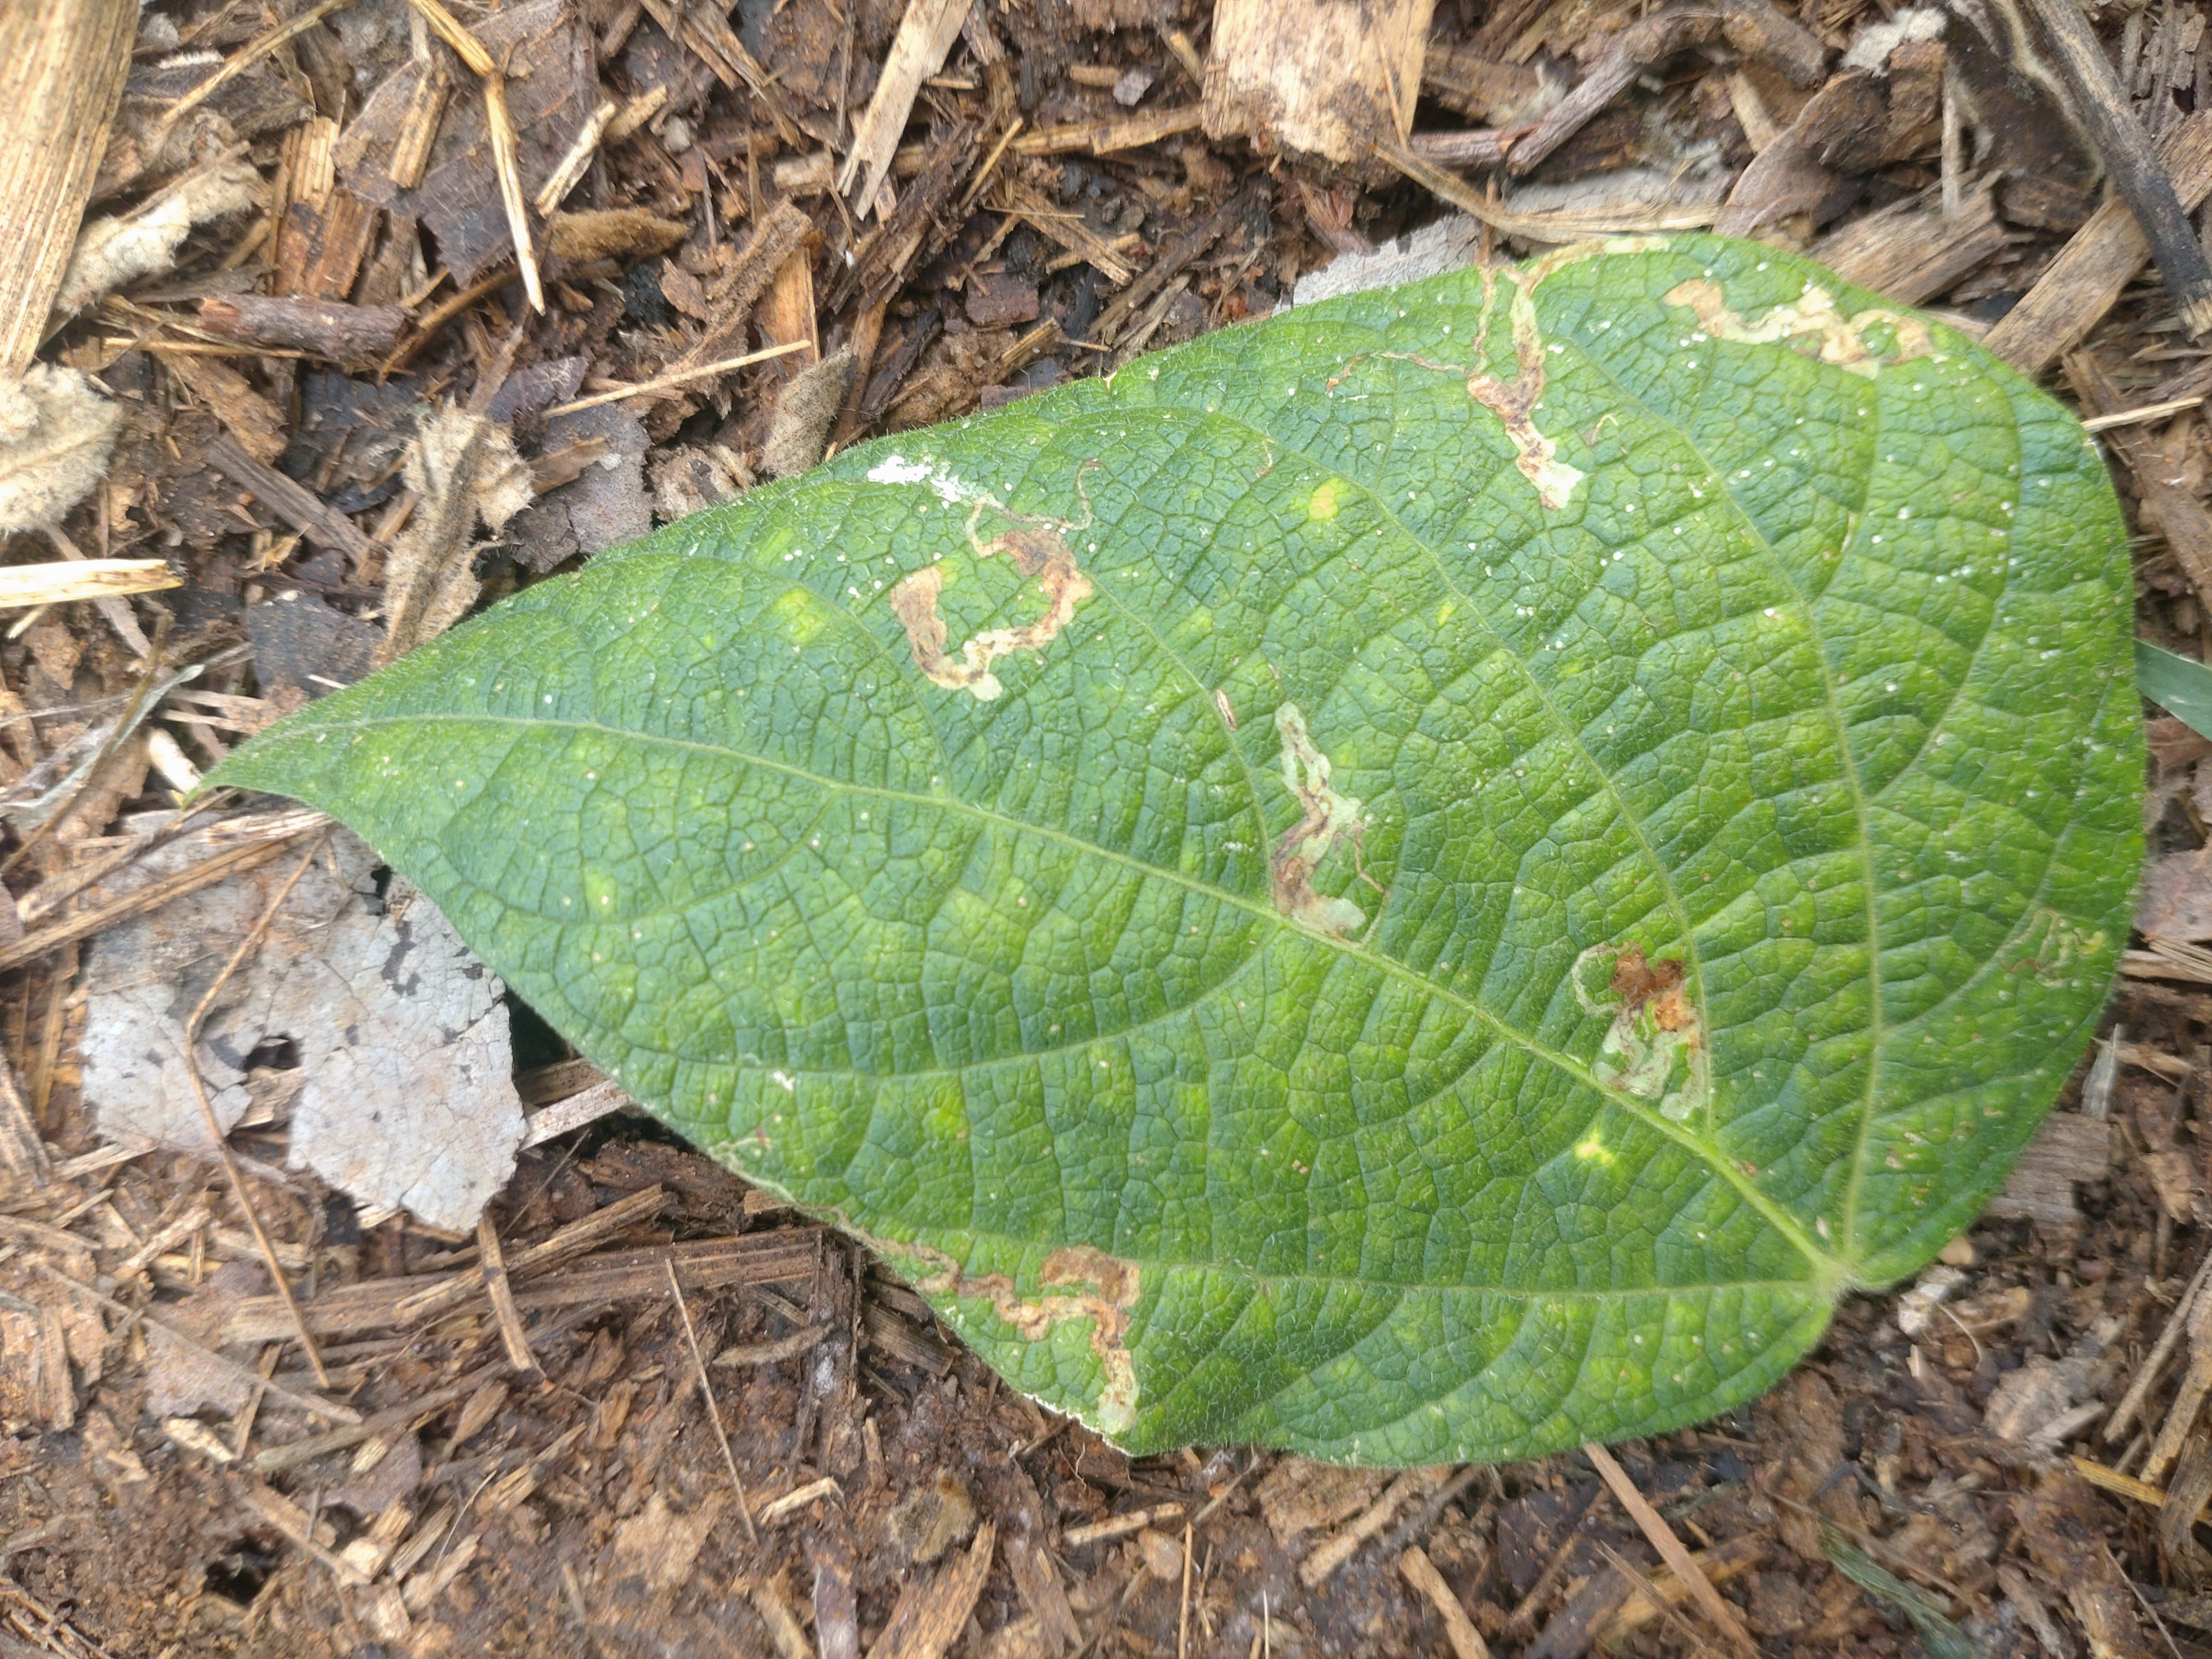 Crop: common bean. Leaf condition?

anthracnose
